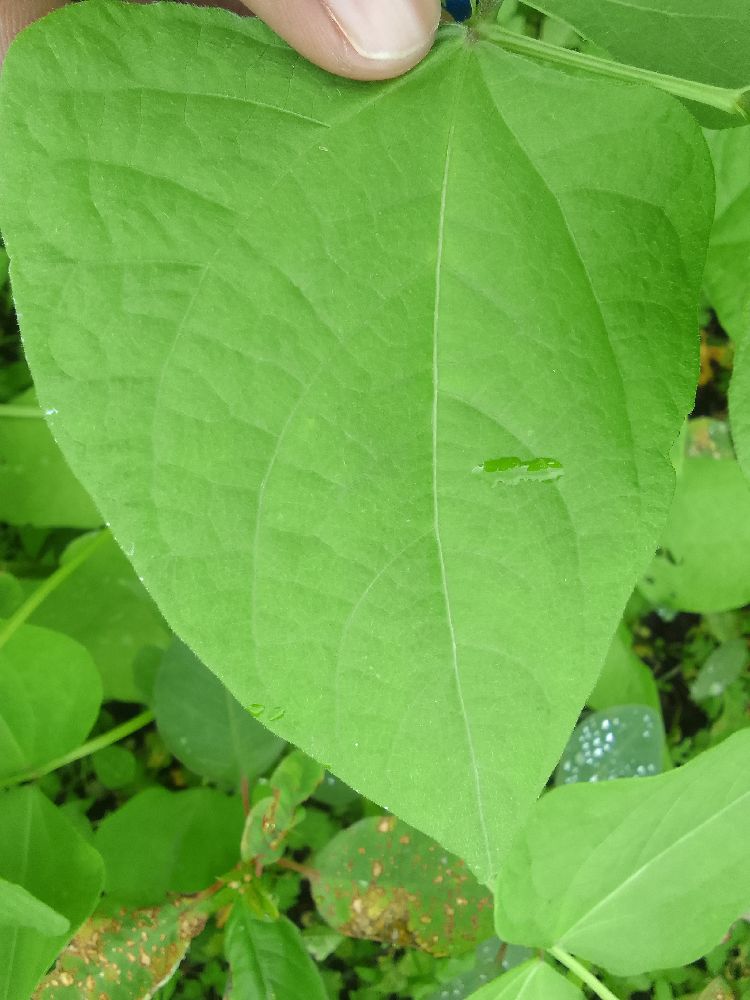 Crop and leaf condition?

common bean, healthy
